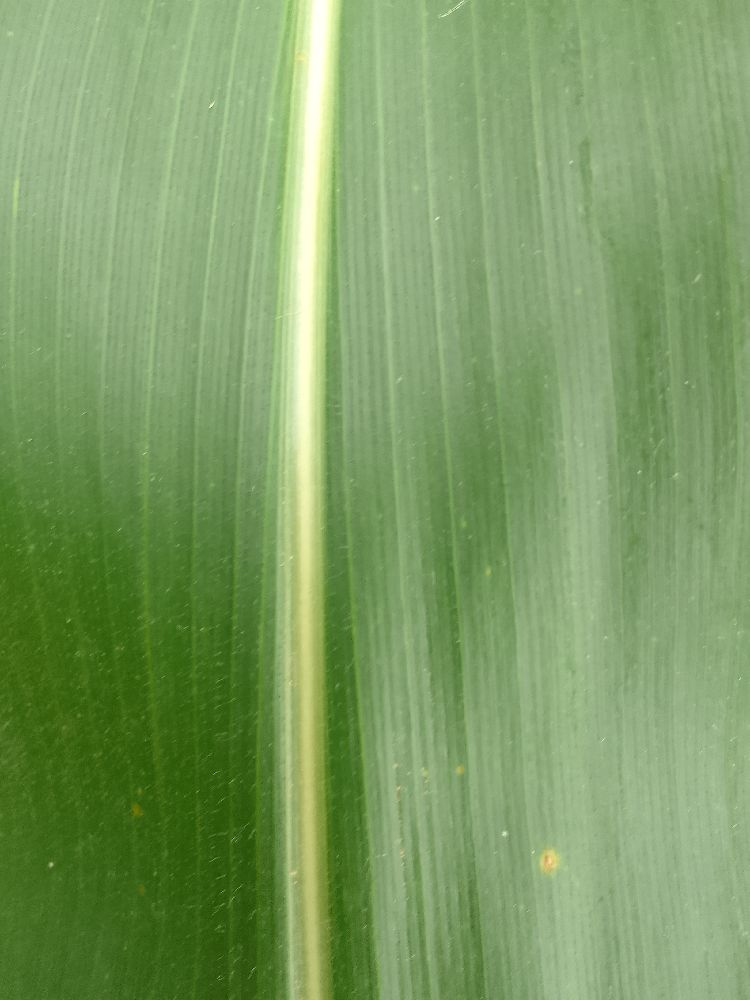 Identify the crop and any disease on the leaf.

maize, healthy
